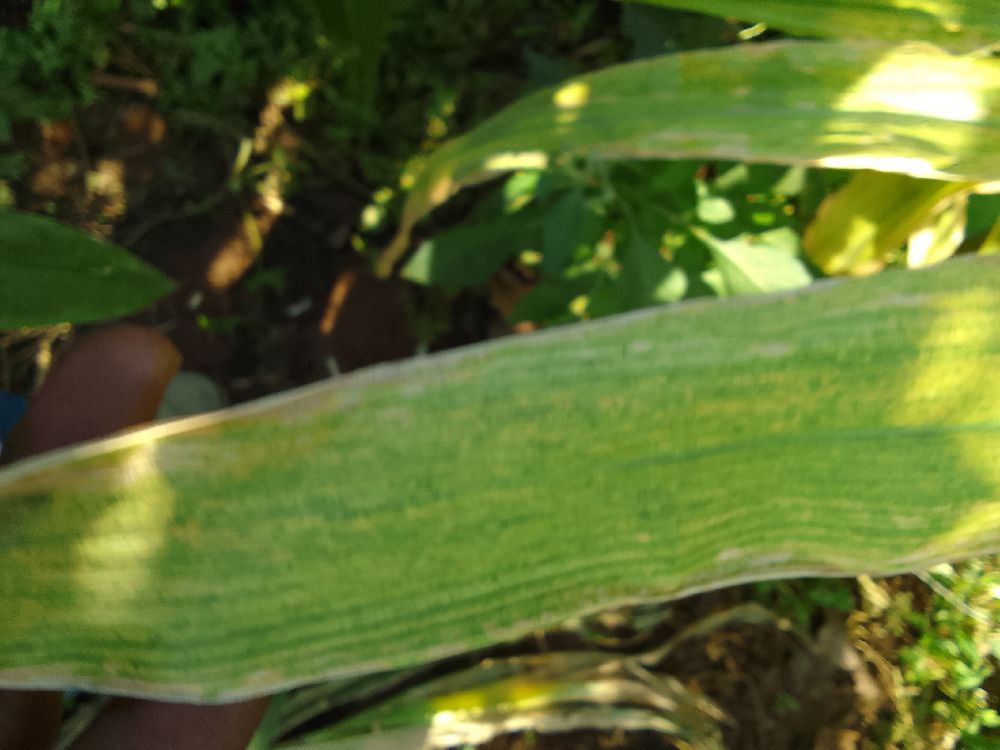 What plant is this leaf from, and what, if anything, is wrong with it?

maize, maize lethal necrosis
